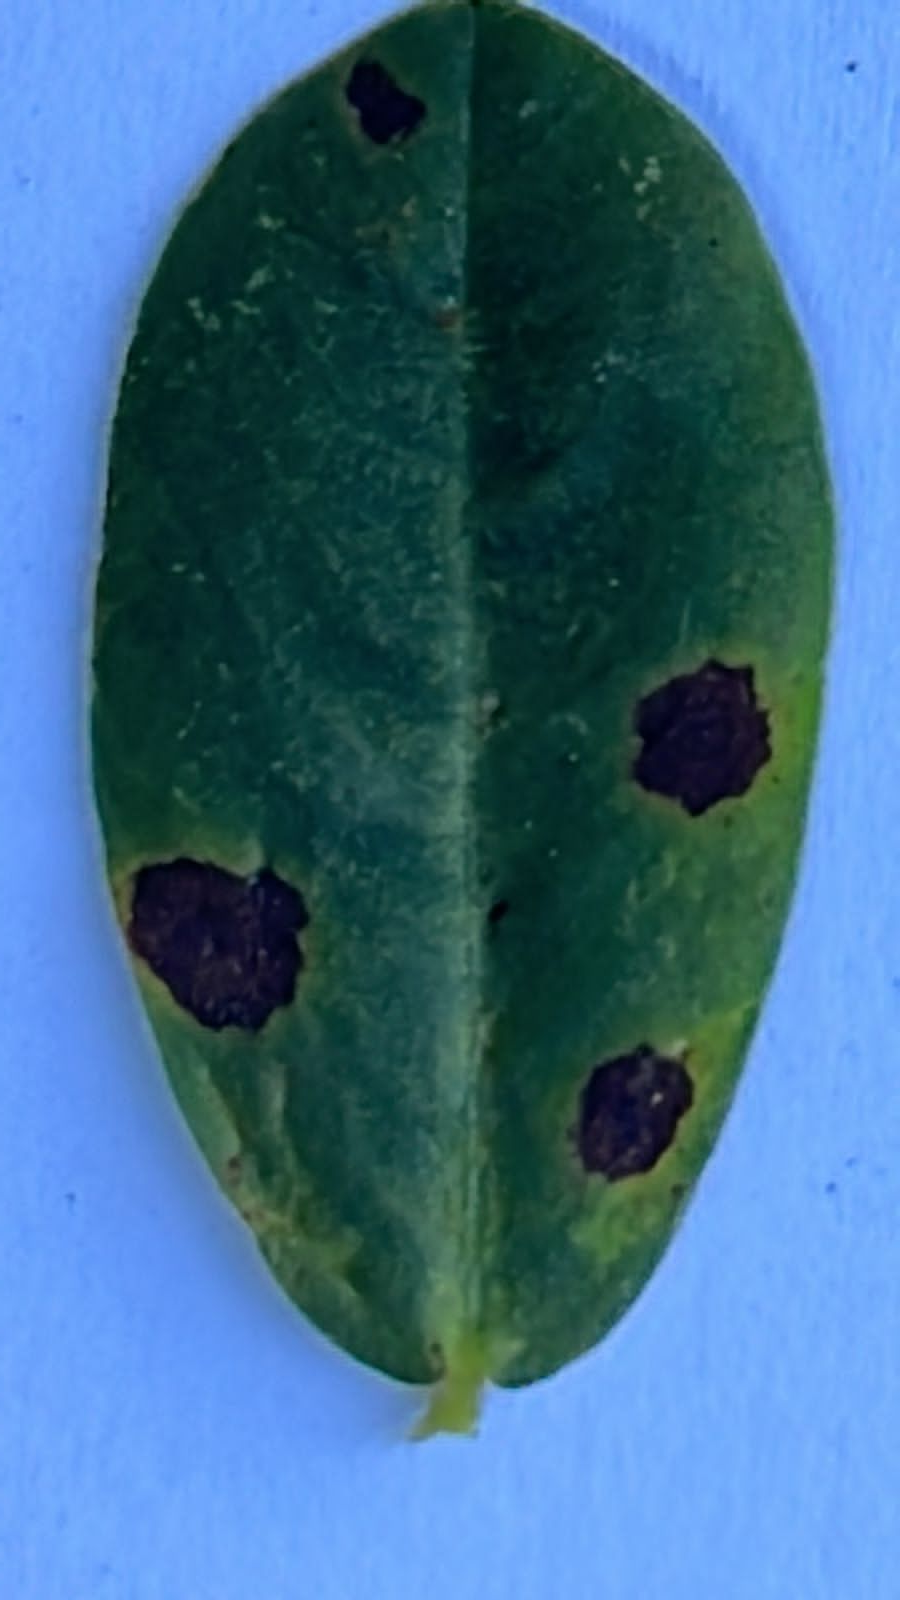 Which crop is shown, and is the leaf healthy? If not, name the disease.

peanut, nothapassalora personata
